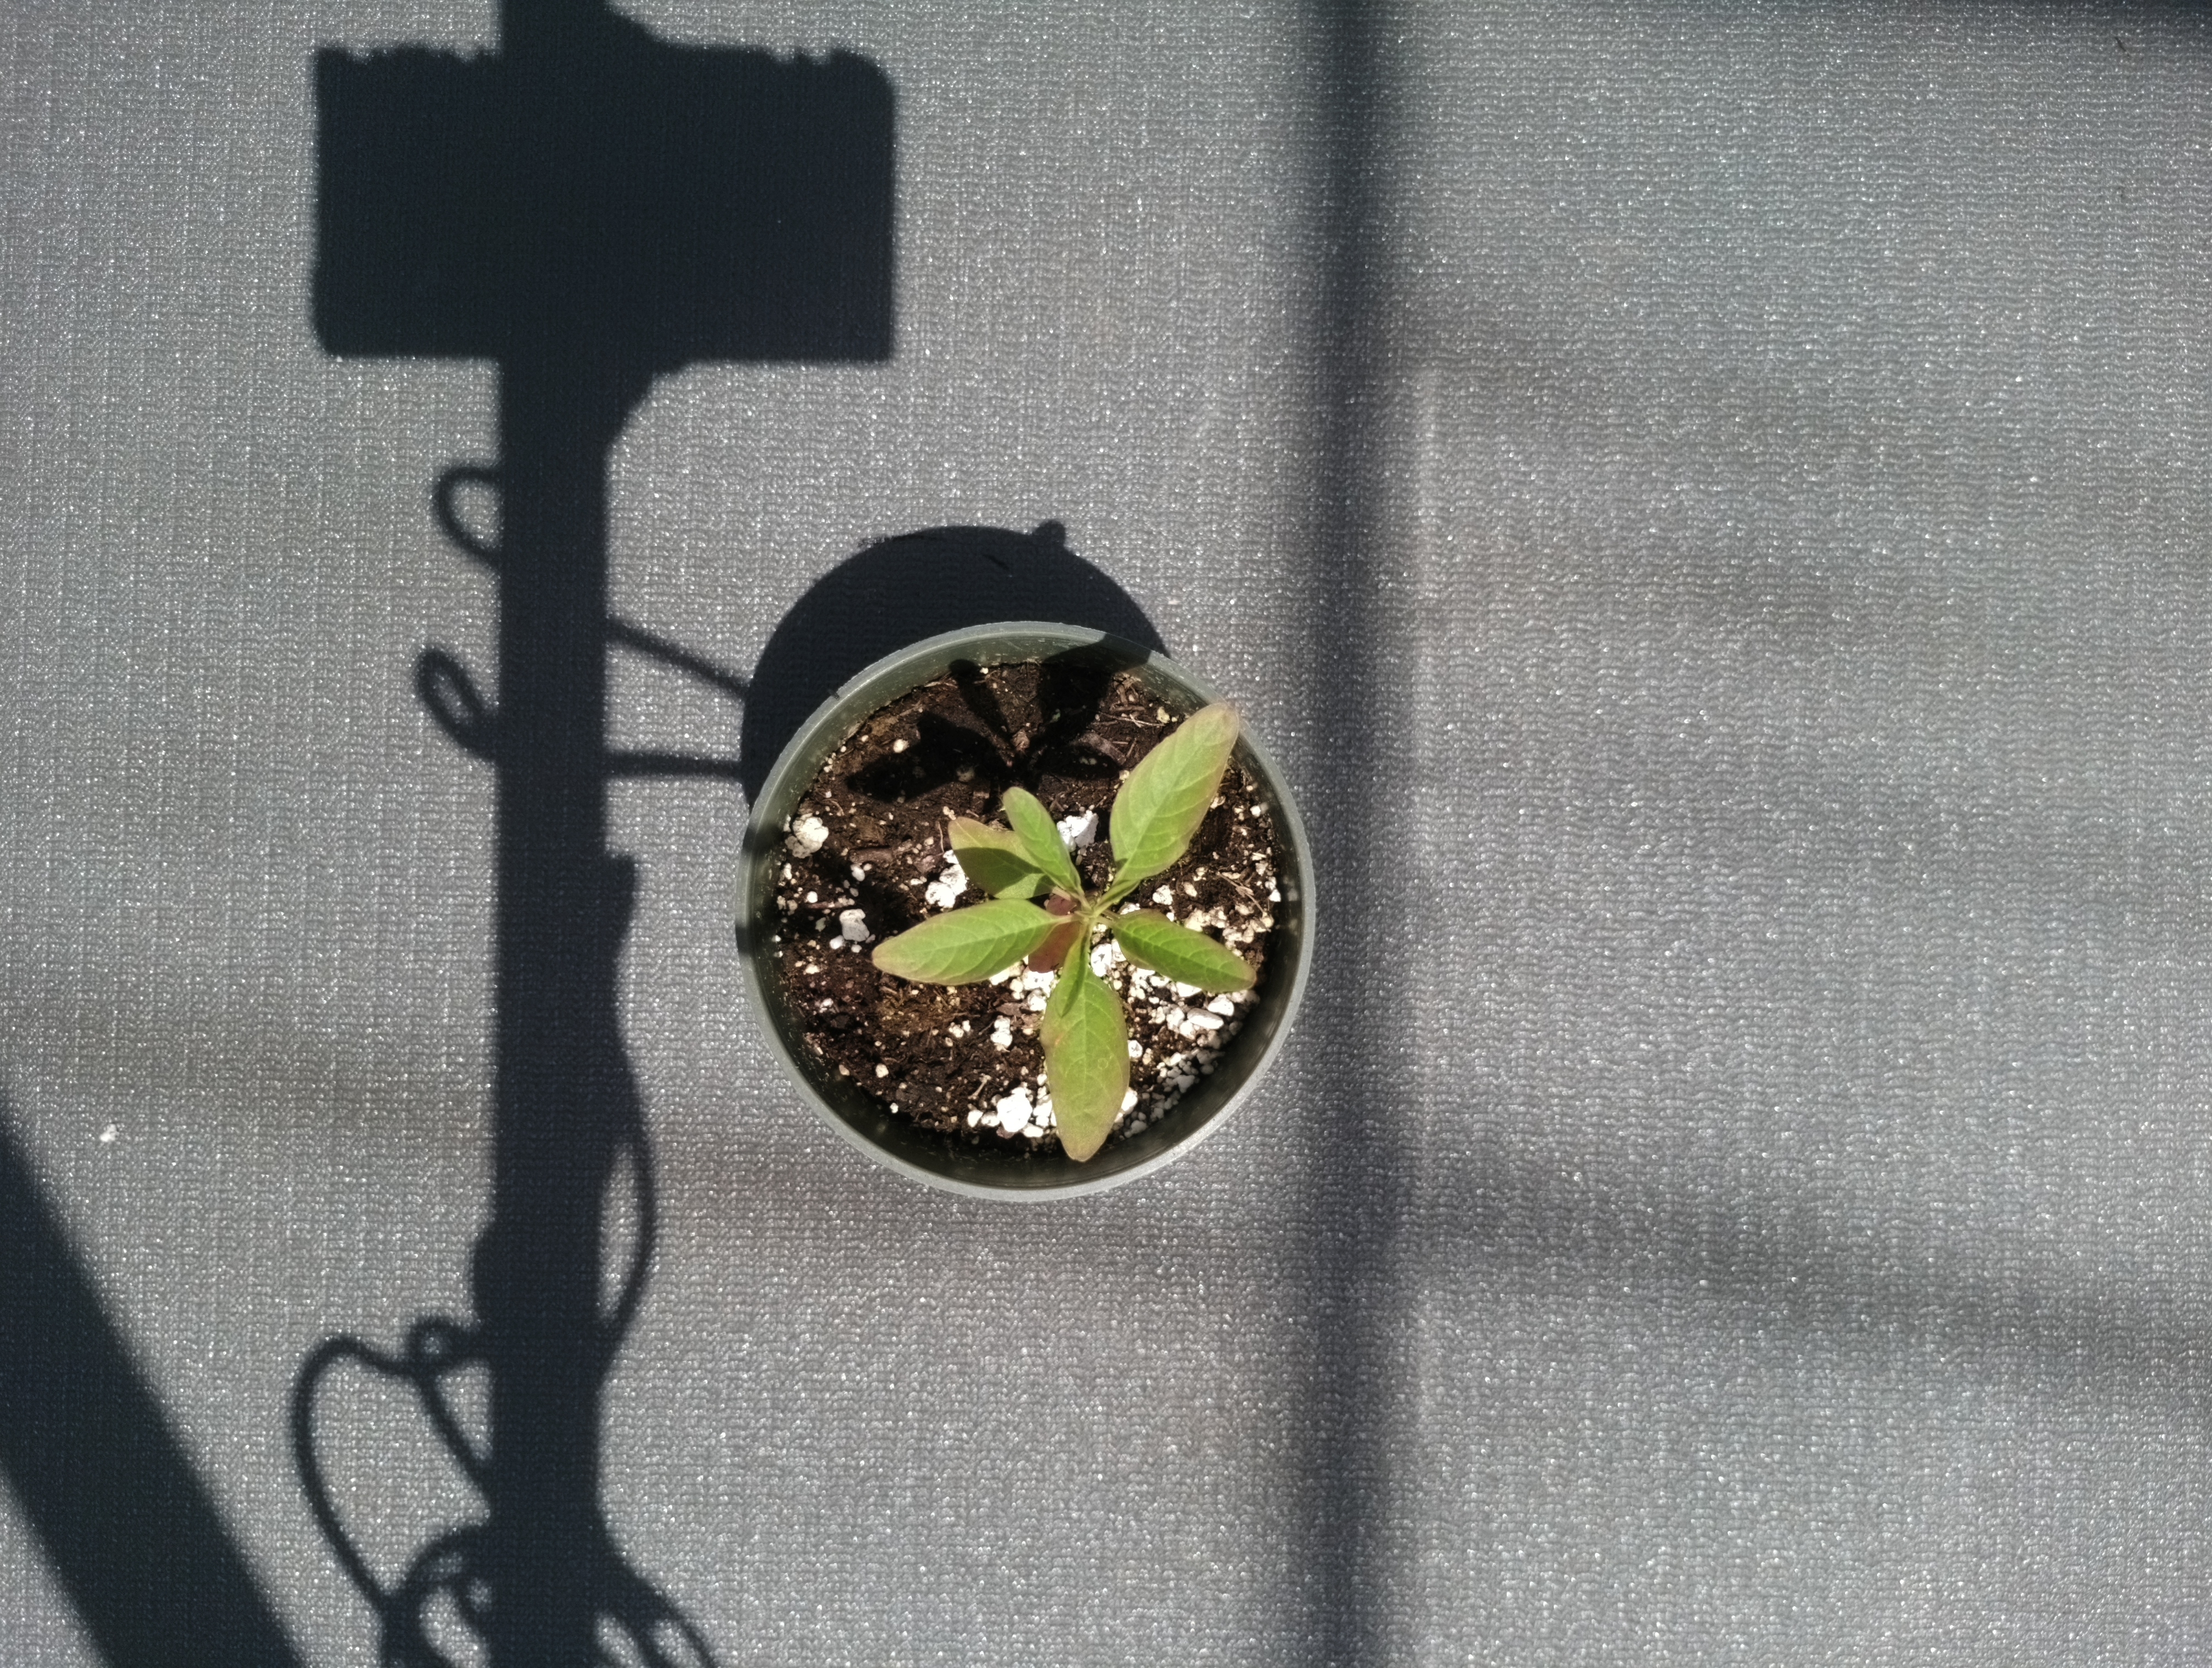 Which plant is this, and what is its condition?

waterhemp, chlorosis only
